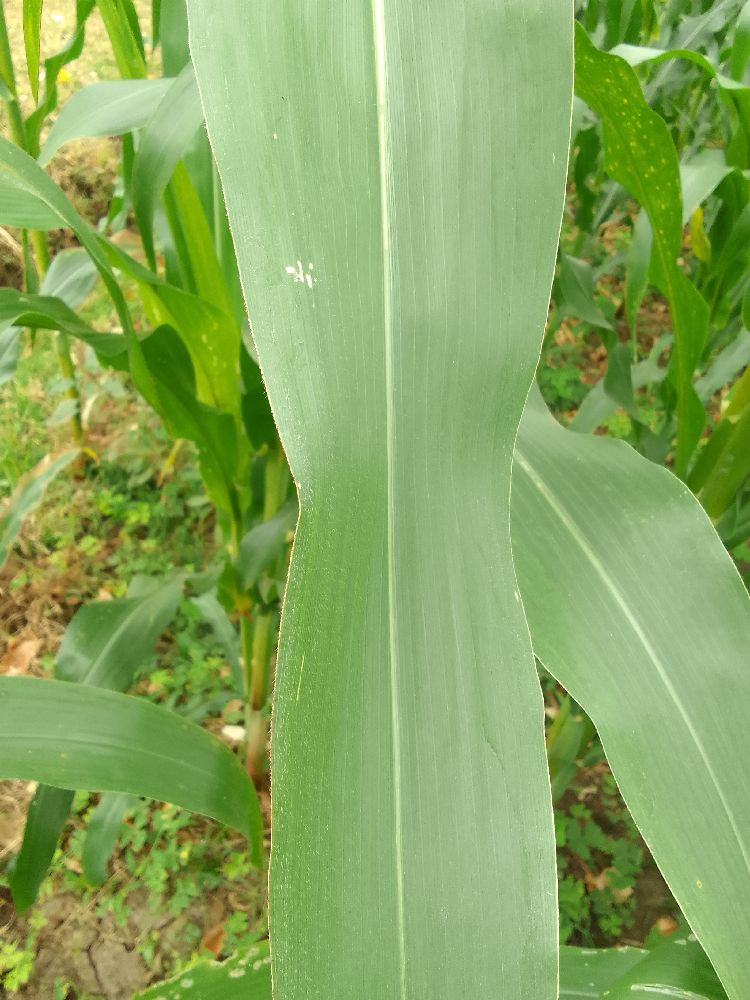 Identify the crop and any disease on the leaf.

maize, healthy
